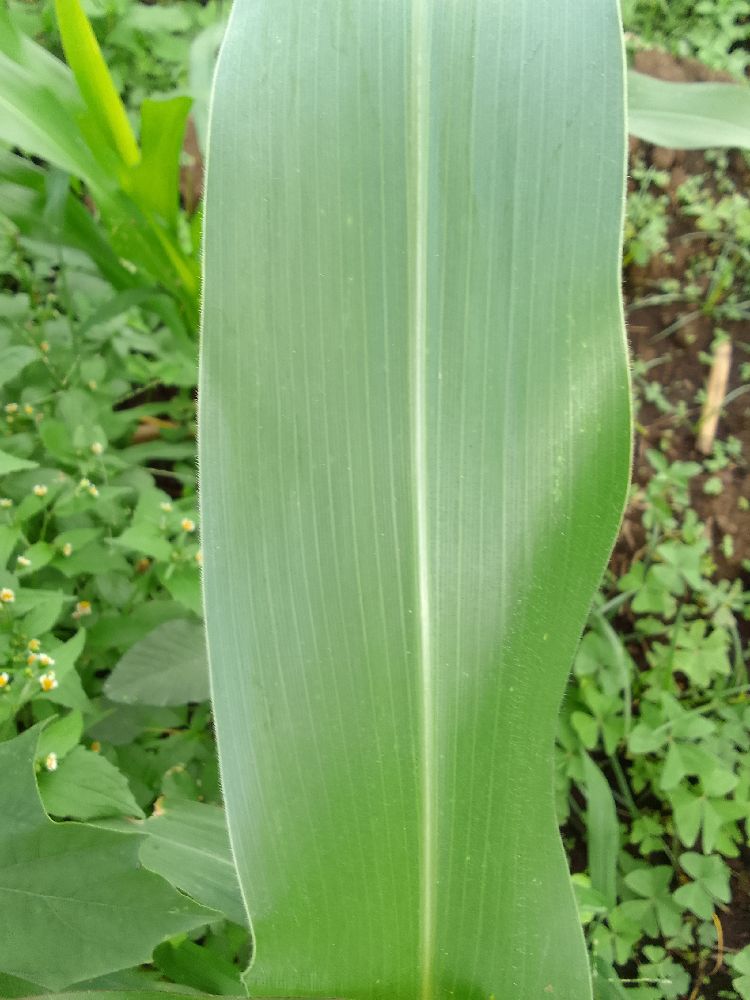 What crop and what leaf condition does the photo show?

maize, healthy
